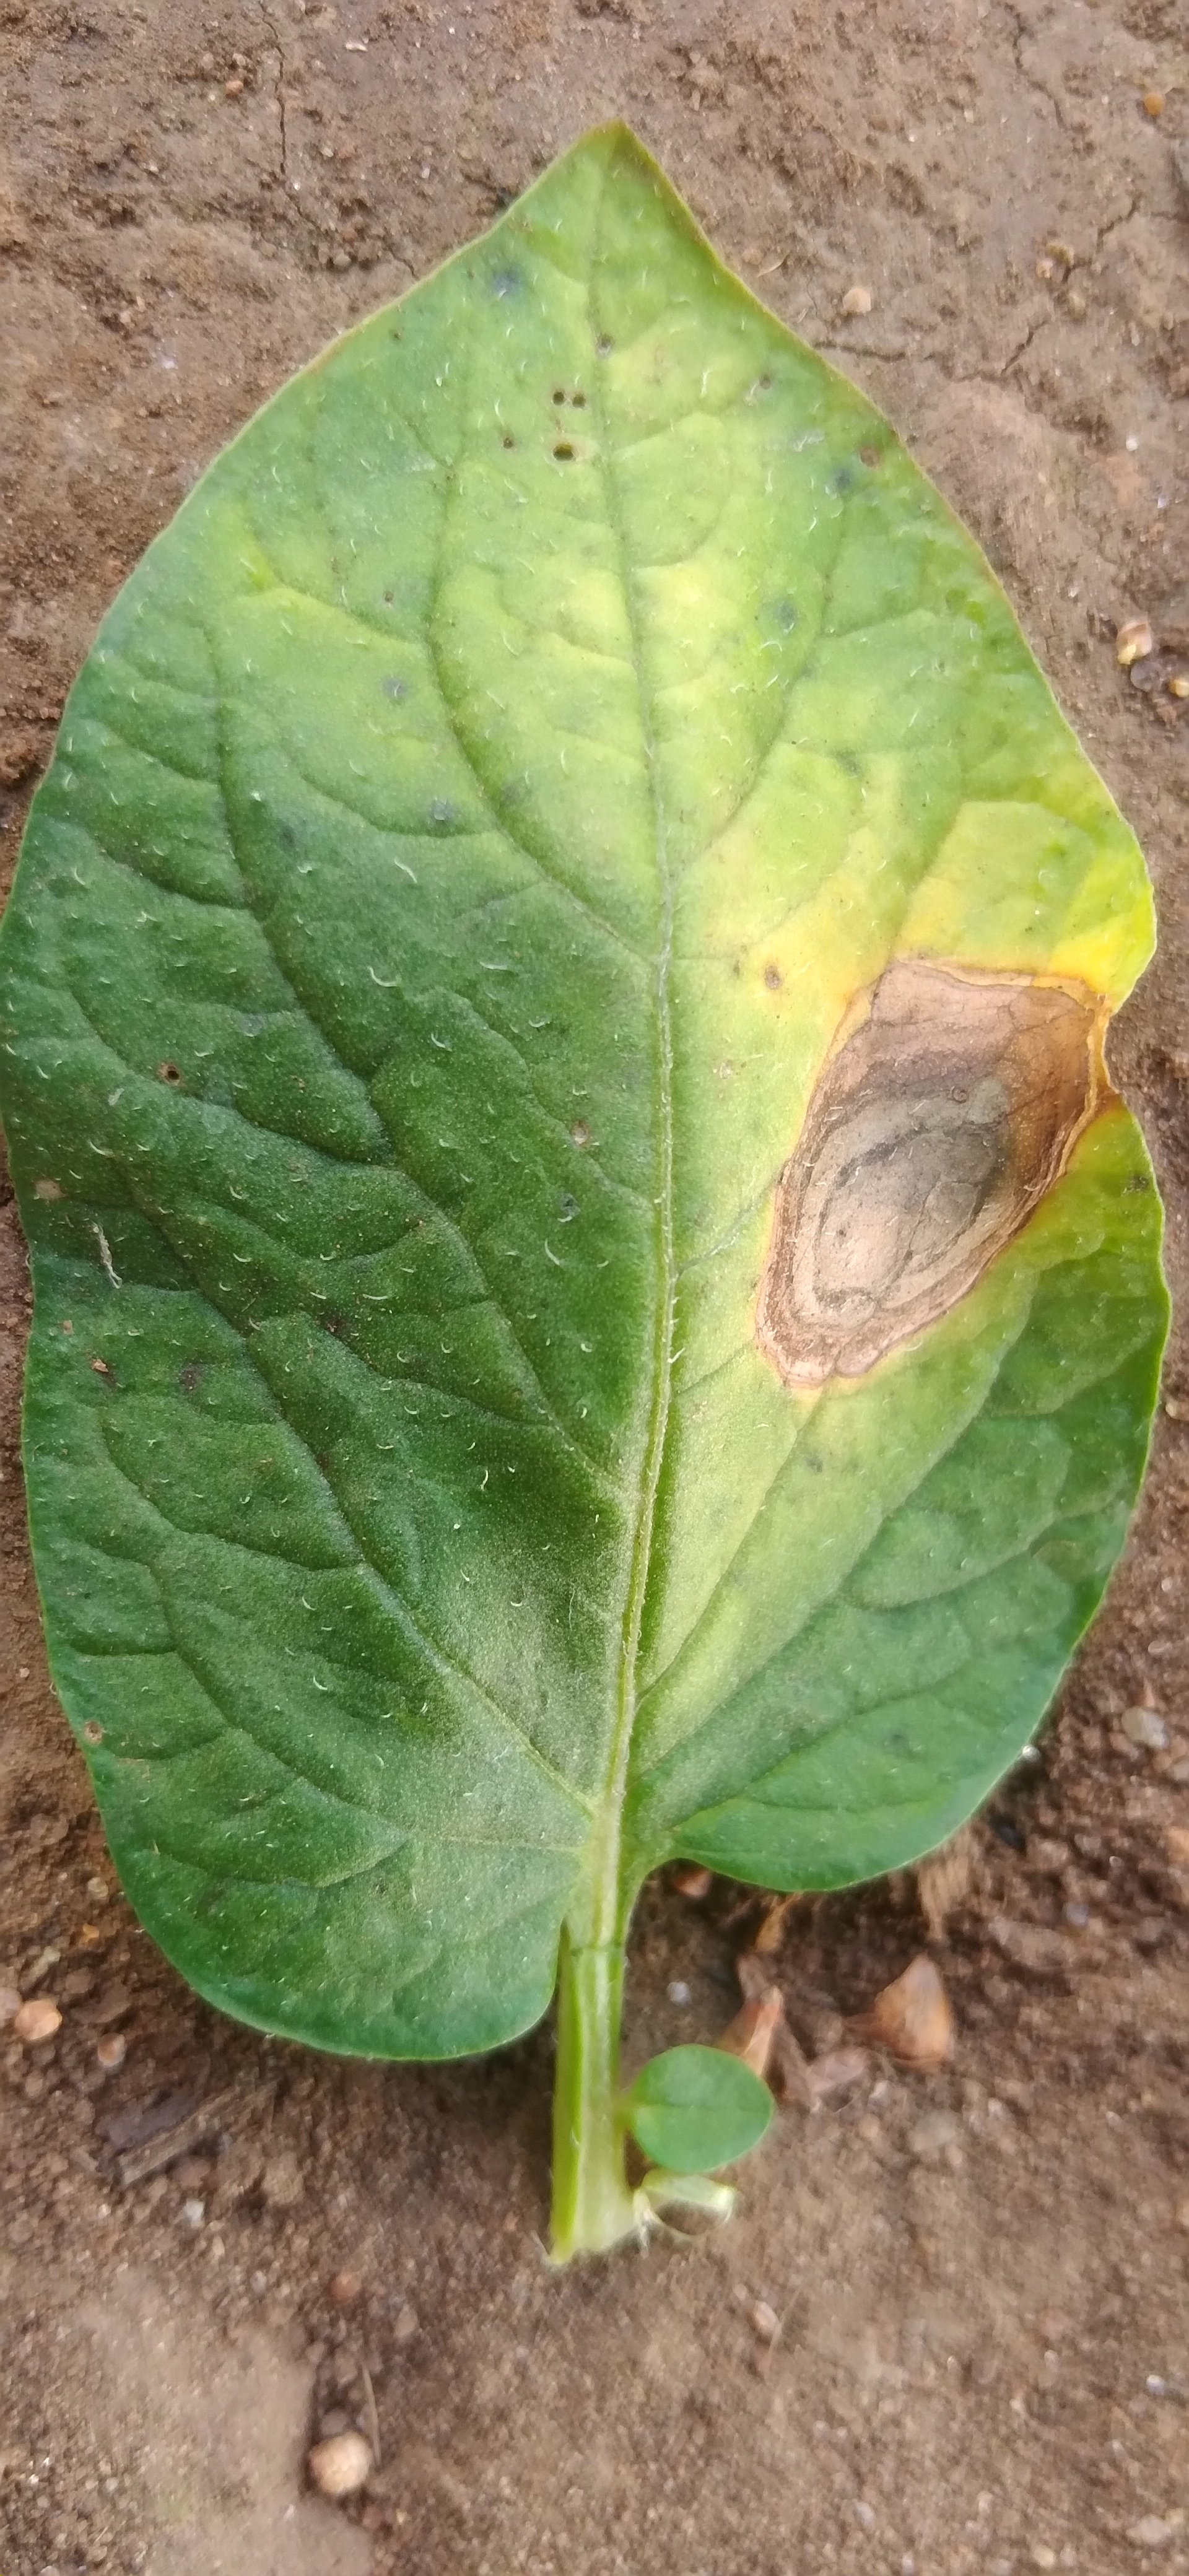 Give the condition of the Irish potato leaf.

early blight
